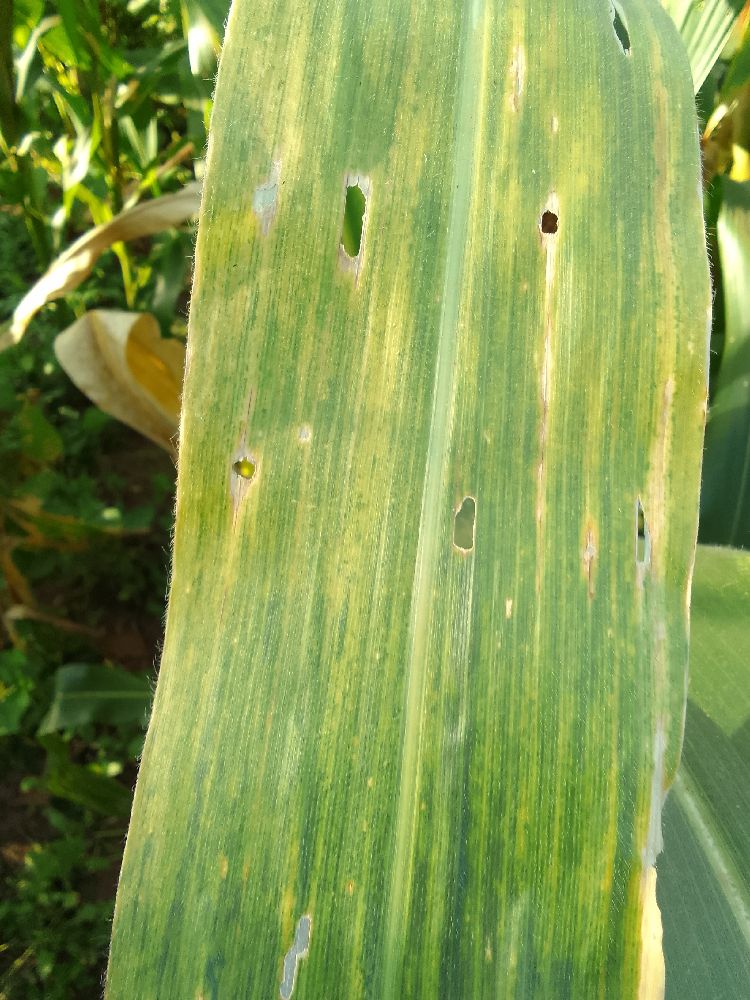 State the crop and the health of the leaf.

maize, maize lethal necrosis
